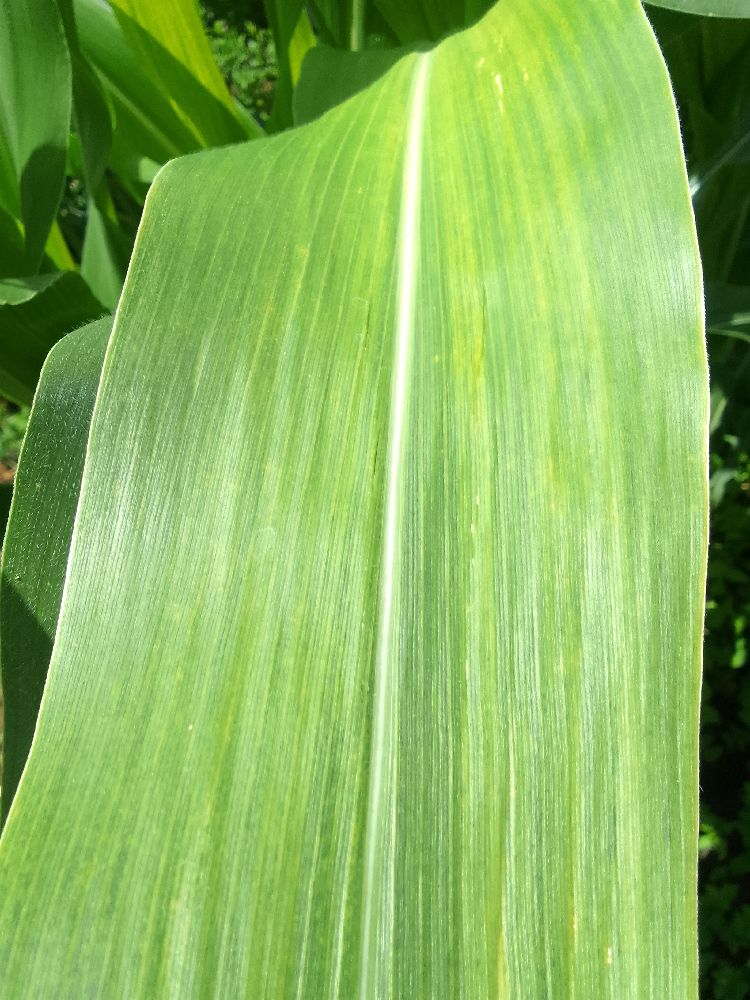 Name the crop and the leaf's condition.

maize, maize lethal necrosis
